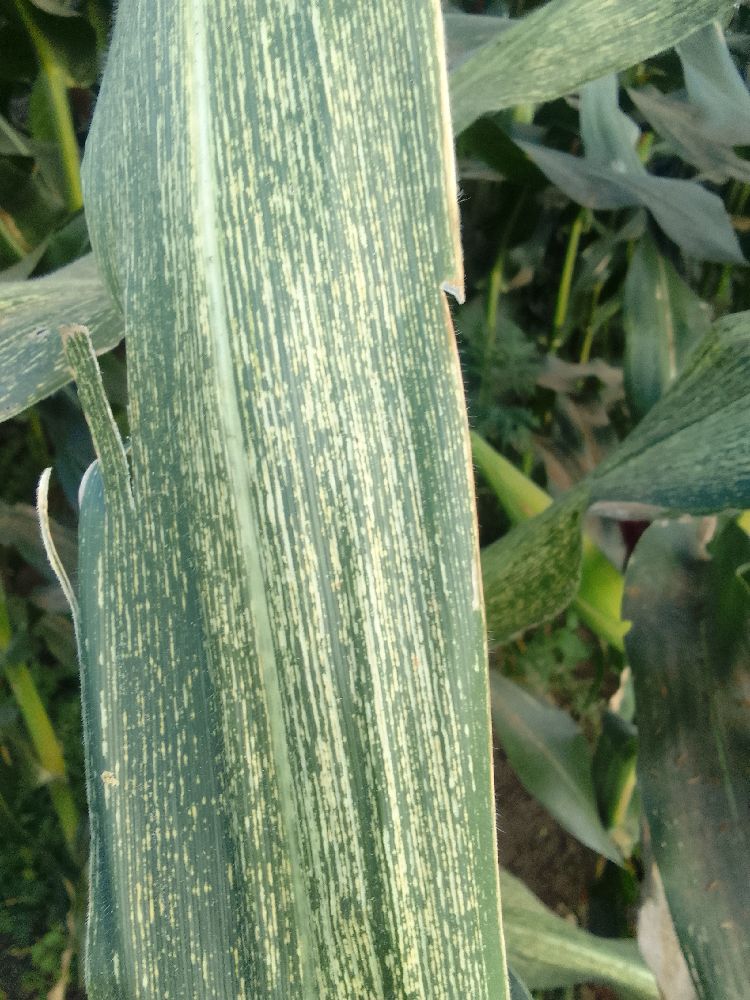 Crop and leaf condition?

maize, maize streak virus
